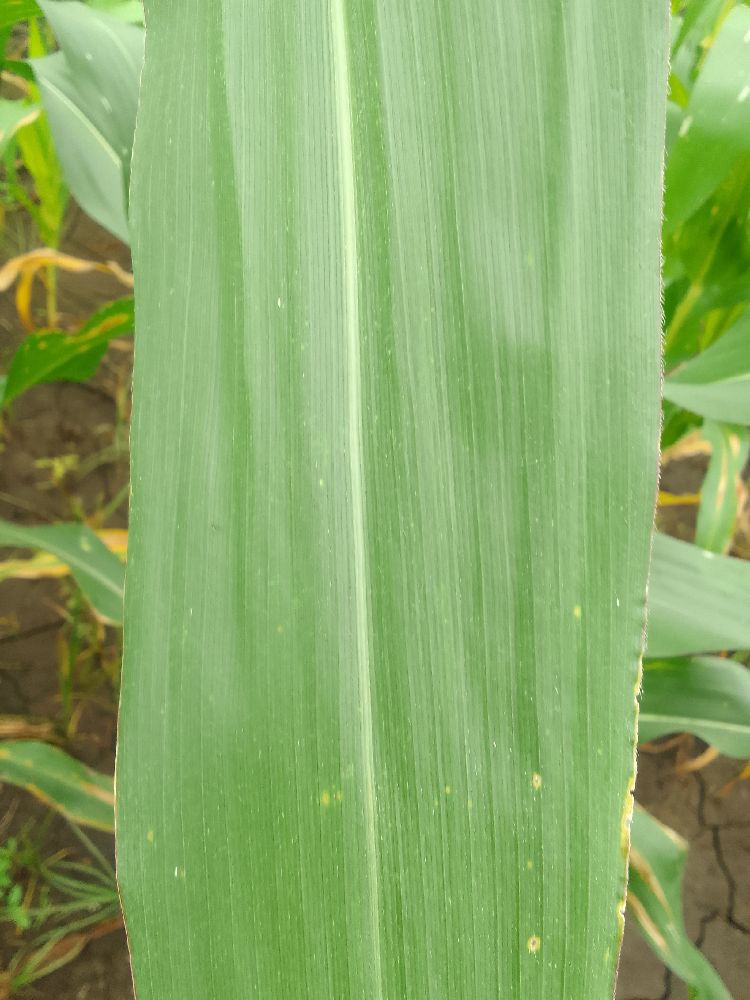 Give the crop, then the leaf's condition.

maize, healthy
